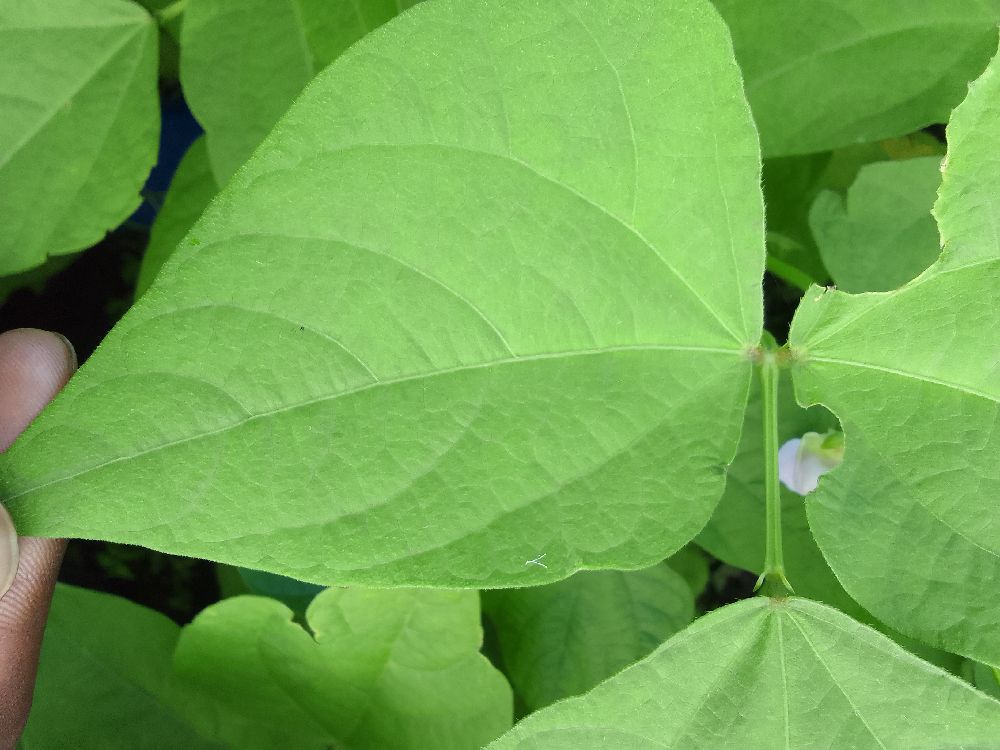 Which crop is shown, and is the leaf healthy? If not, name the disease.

common bean, healthy
